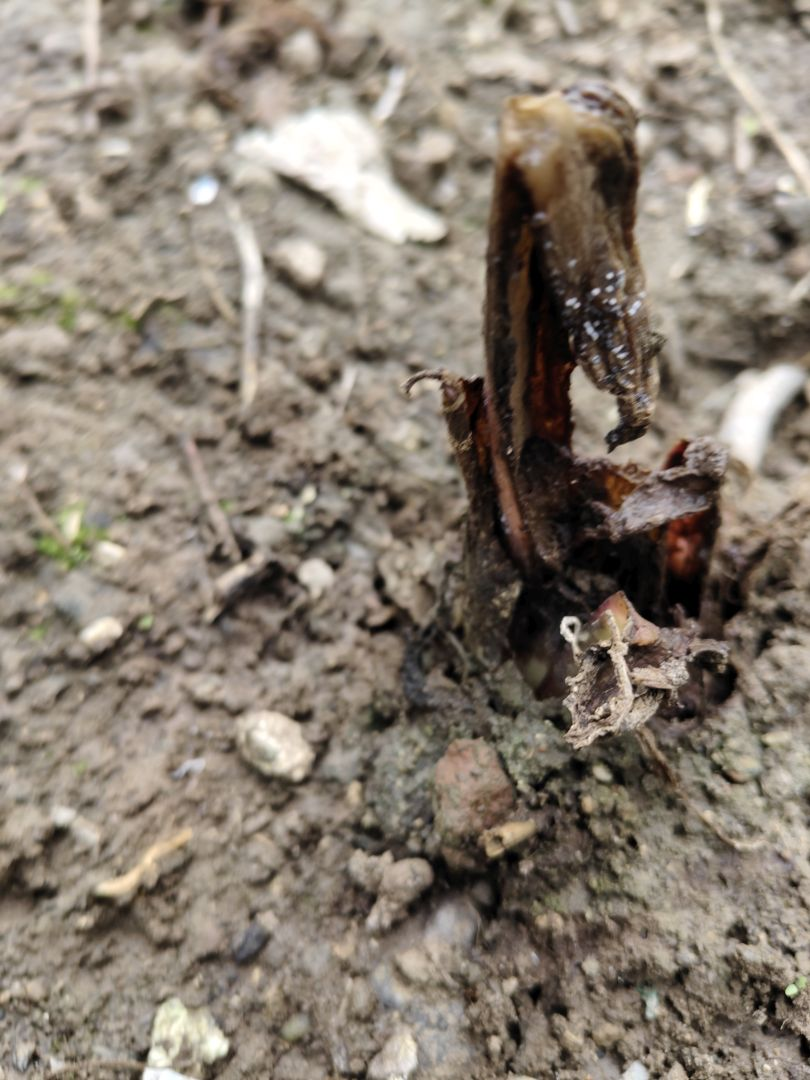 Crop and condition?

taro, root rot
